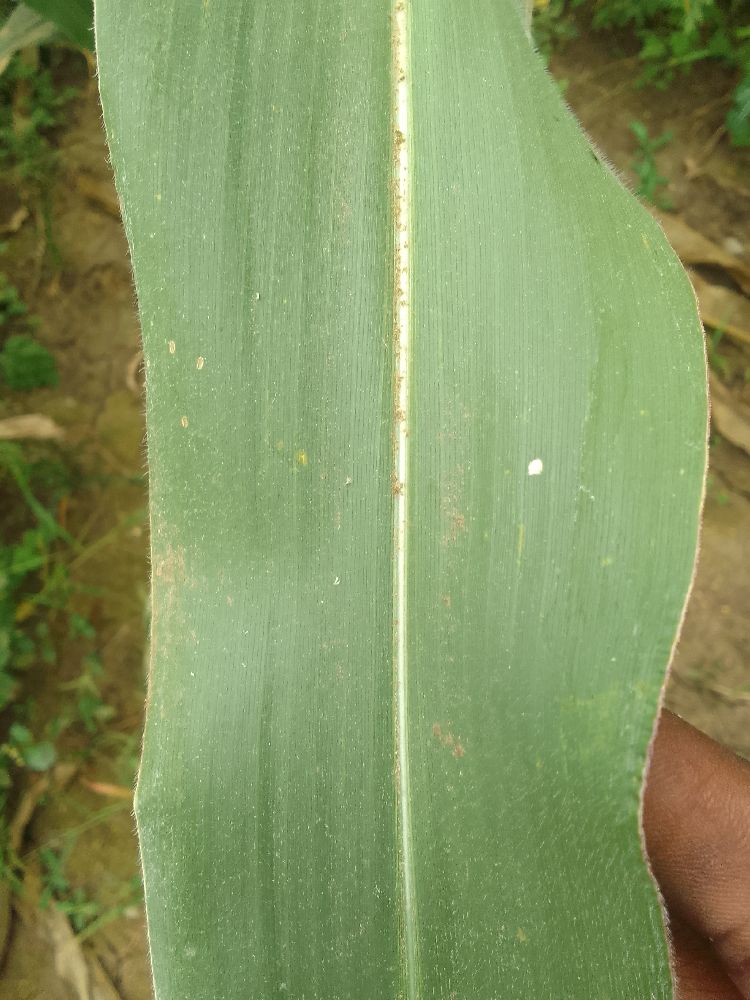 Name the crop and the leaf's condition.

maize, healthy
